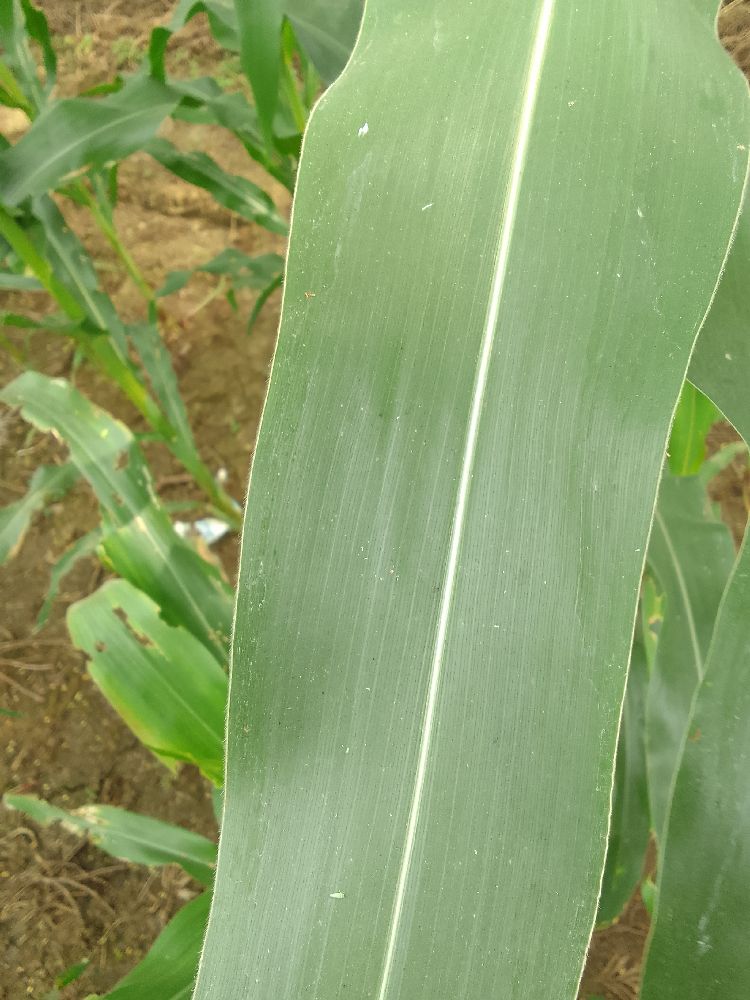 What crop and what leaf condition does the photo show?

maize, healthy
